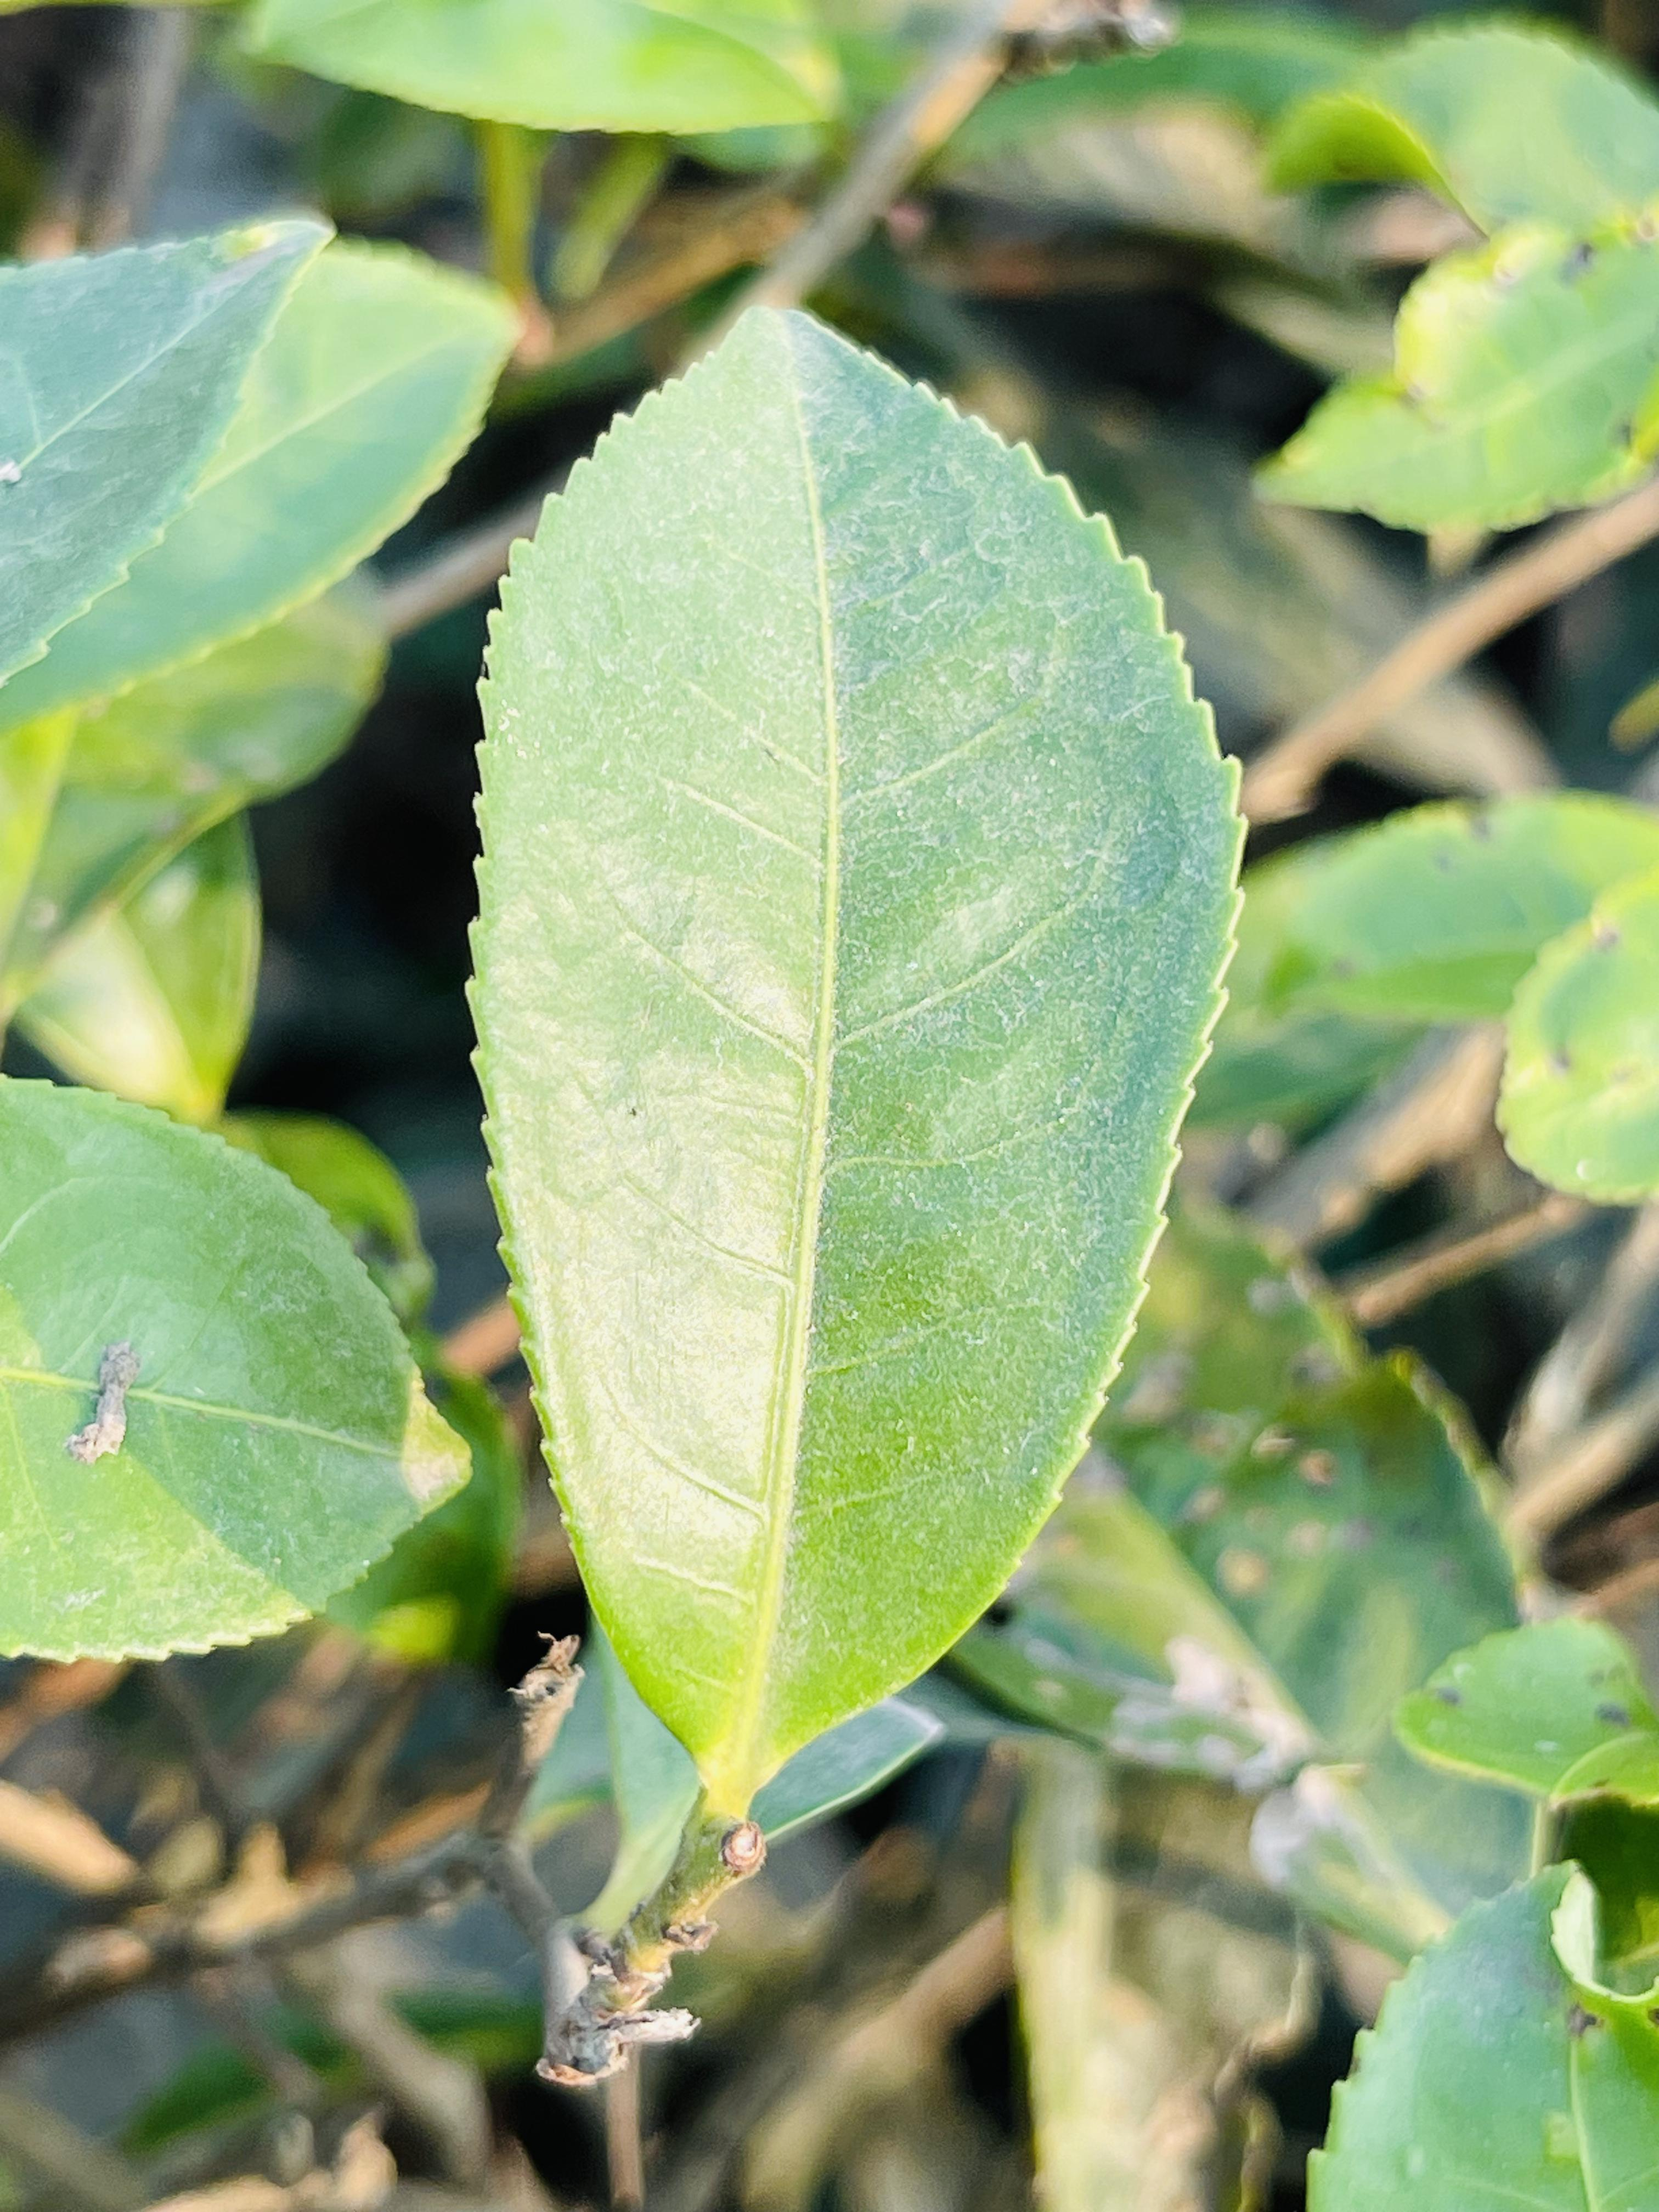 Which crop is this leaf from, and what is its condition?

tea, healthy leaf
